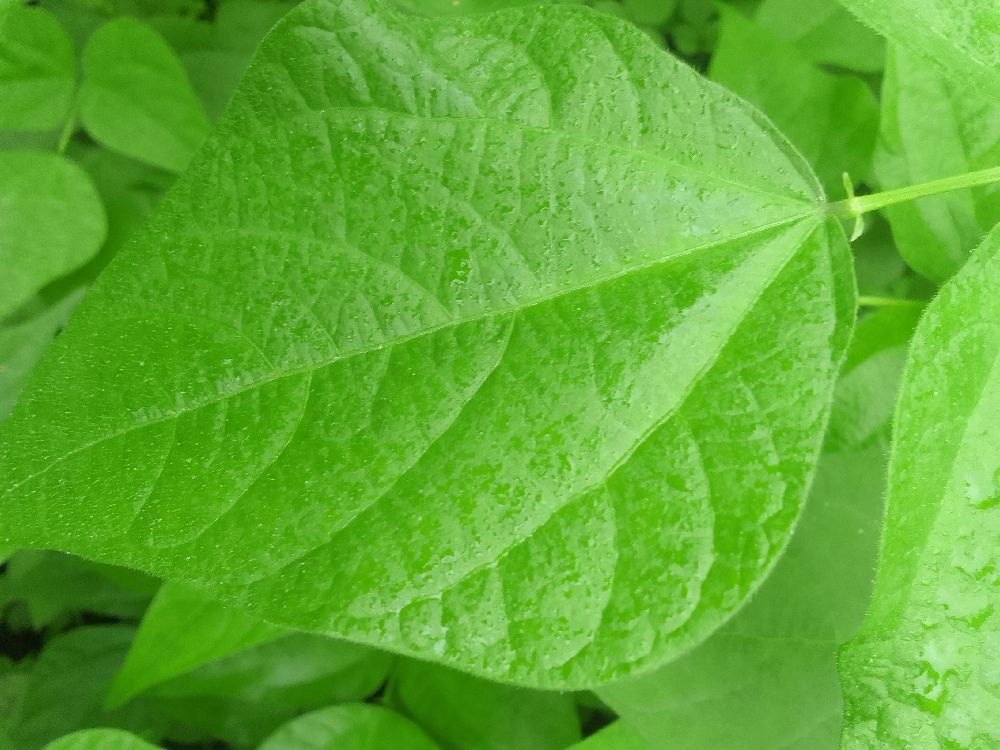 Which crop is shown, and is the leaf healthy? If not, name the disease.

common bean, healthy
